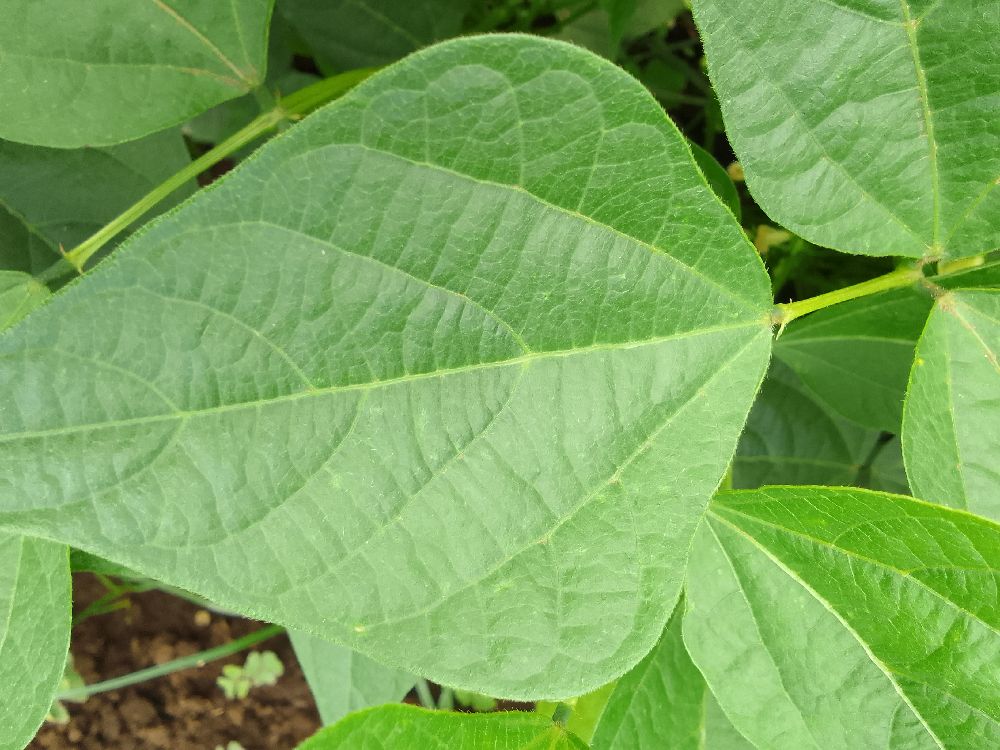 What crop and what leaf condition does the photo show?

common bean, healthy
